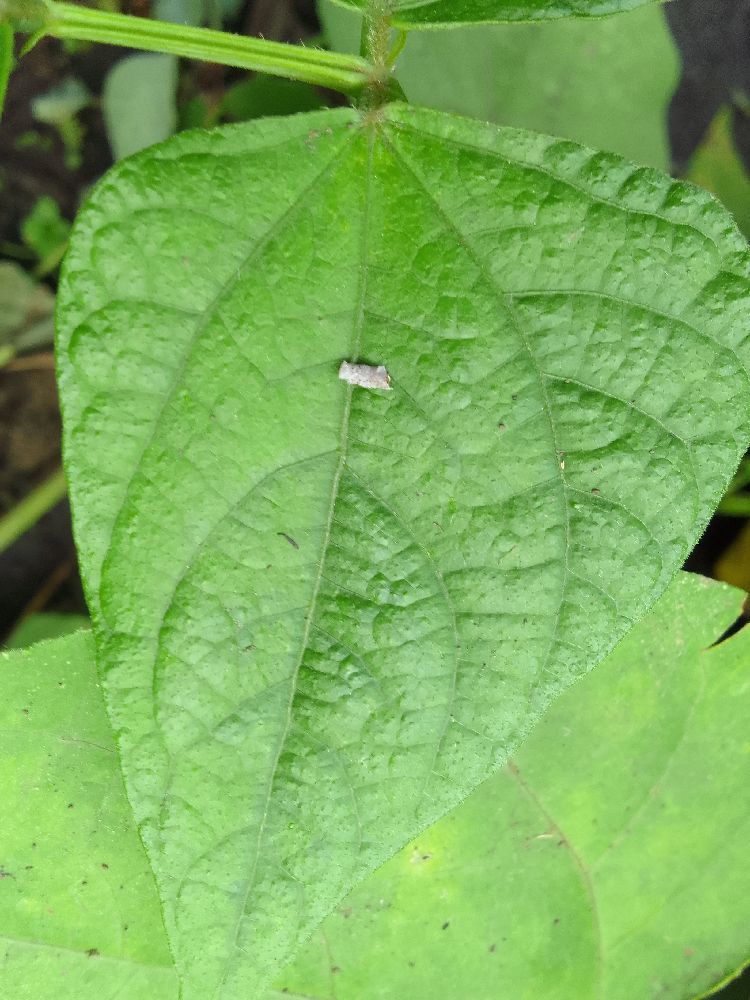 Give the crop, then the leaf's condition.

common bean, healthy
